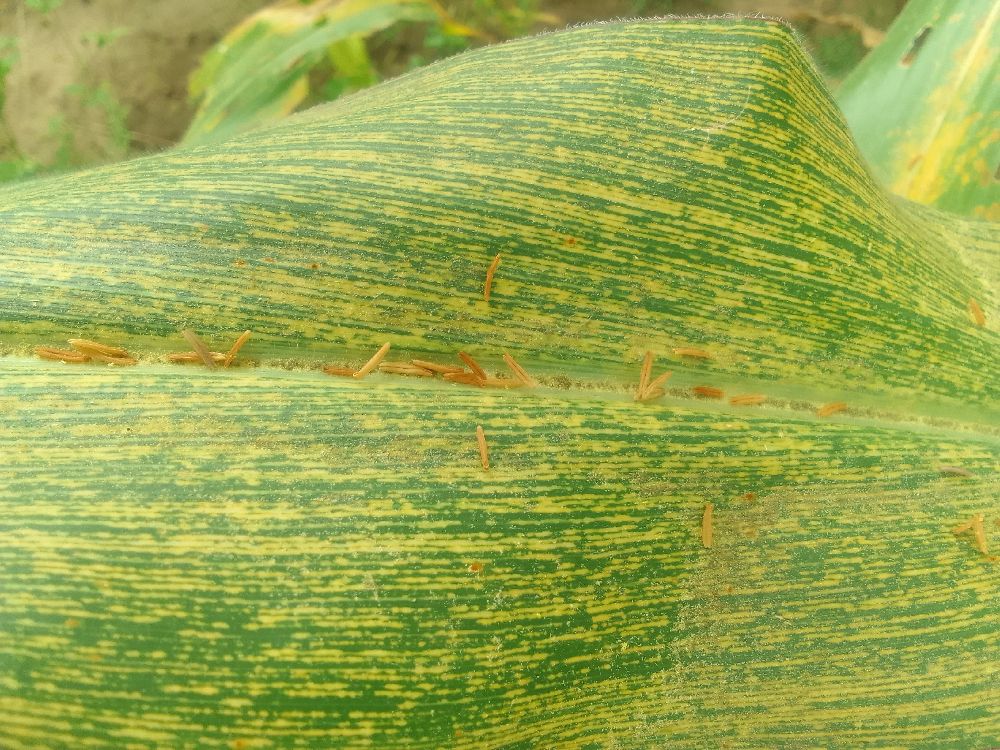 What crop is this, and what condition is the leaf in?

maize, maize streak virus
